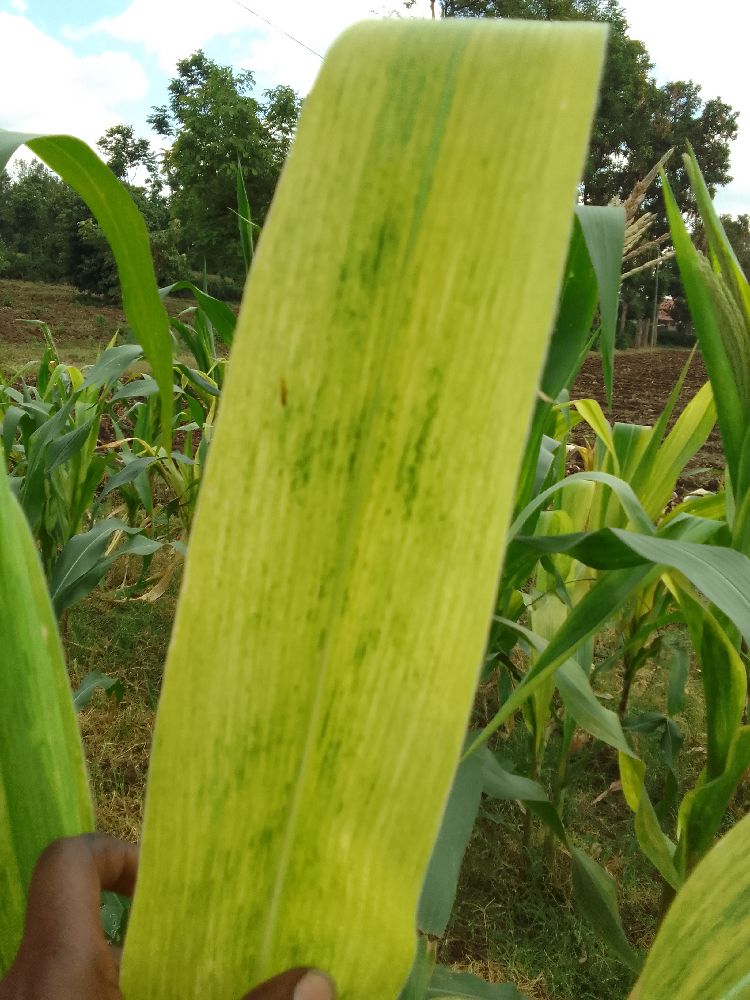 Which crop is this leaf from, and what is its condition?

maize, maize lethal necrosis
